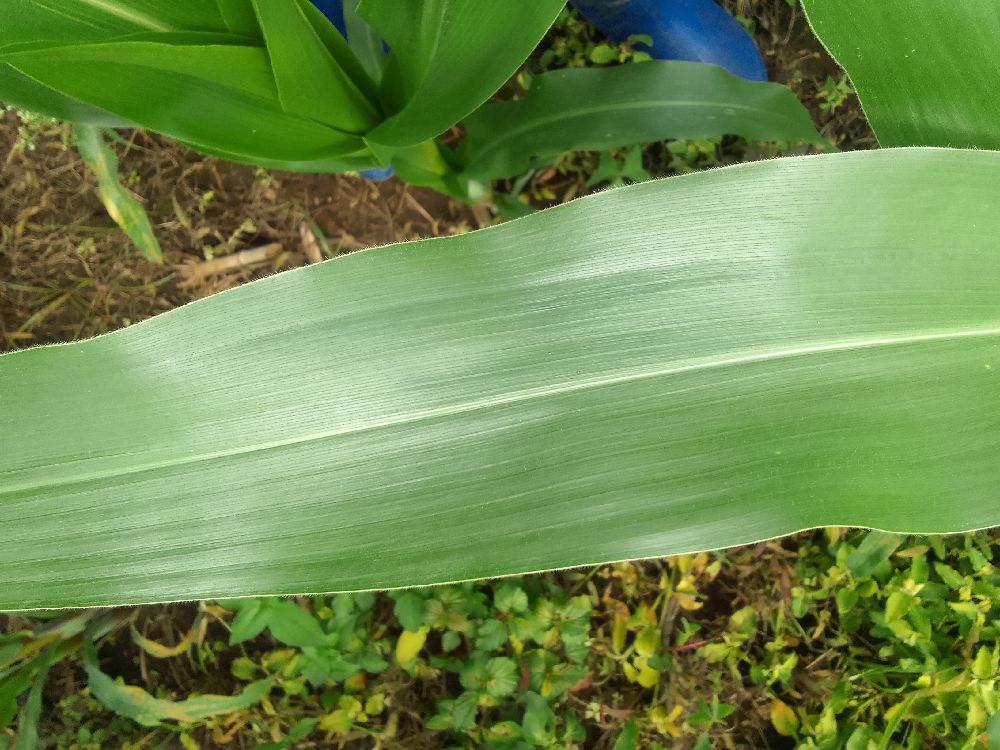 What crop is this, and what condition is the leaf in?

maize, healthy
